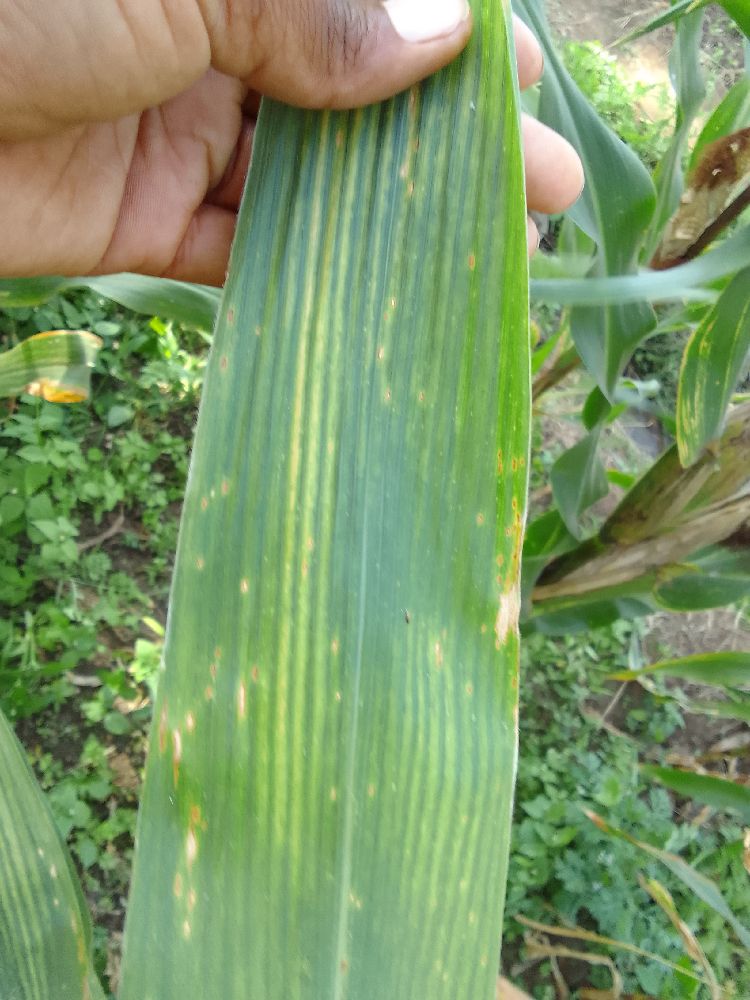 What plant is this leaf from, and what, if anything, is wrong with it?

maize, maize lethal necrosis
